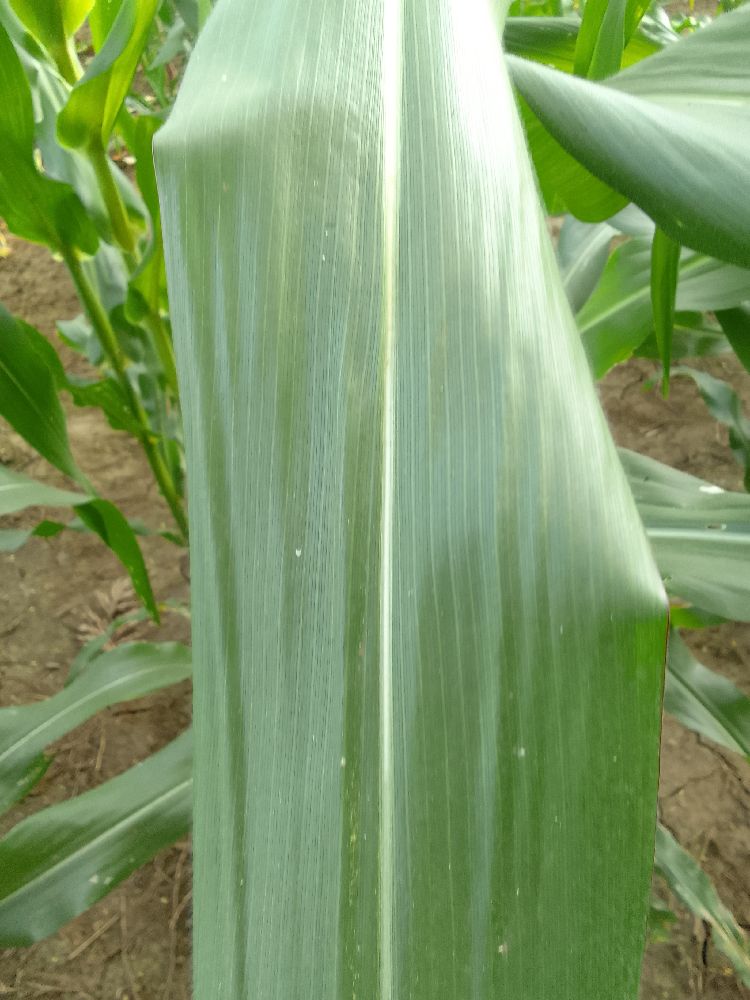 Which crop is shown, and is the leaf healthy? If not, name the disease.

maize, healthy
